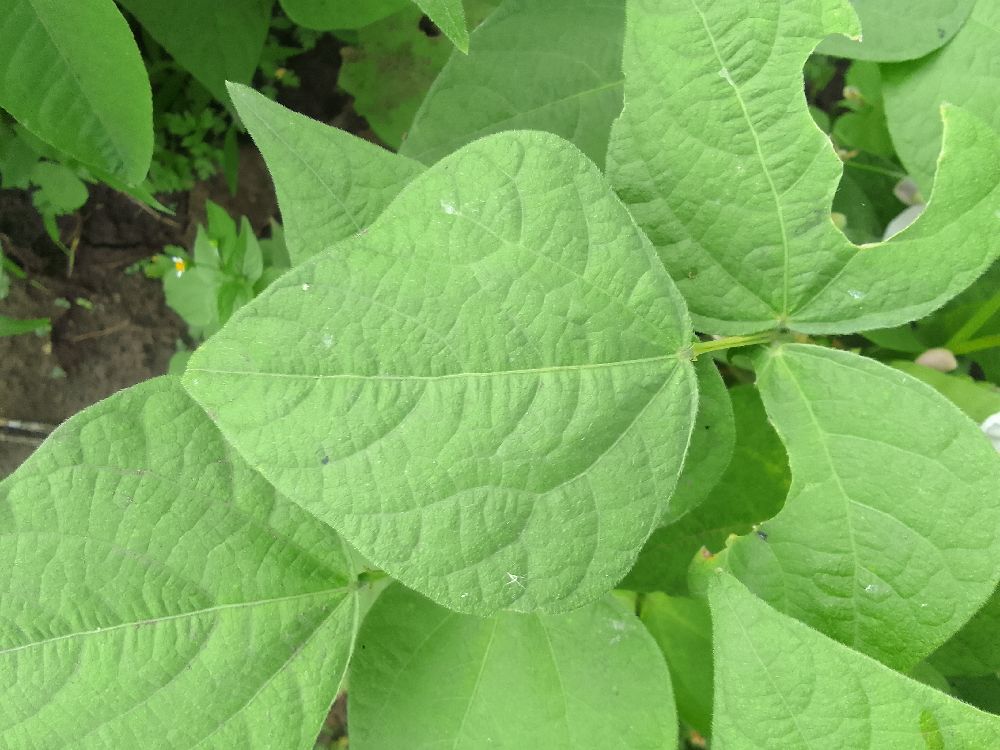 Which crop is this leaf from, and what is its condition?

common bean, healthy
